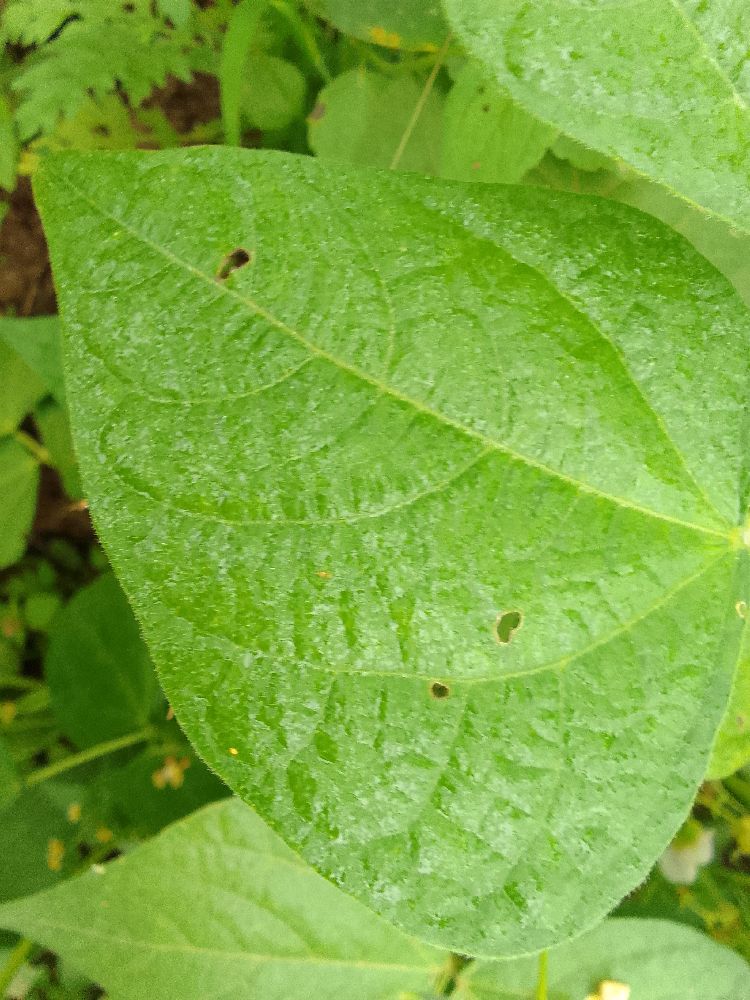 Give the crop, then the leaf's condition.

common bean, healthy
